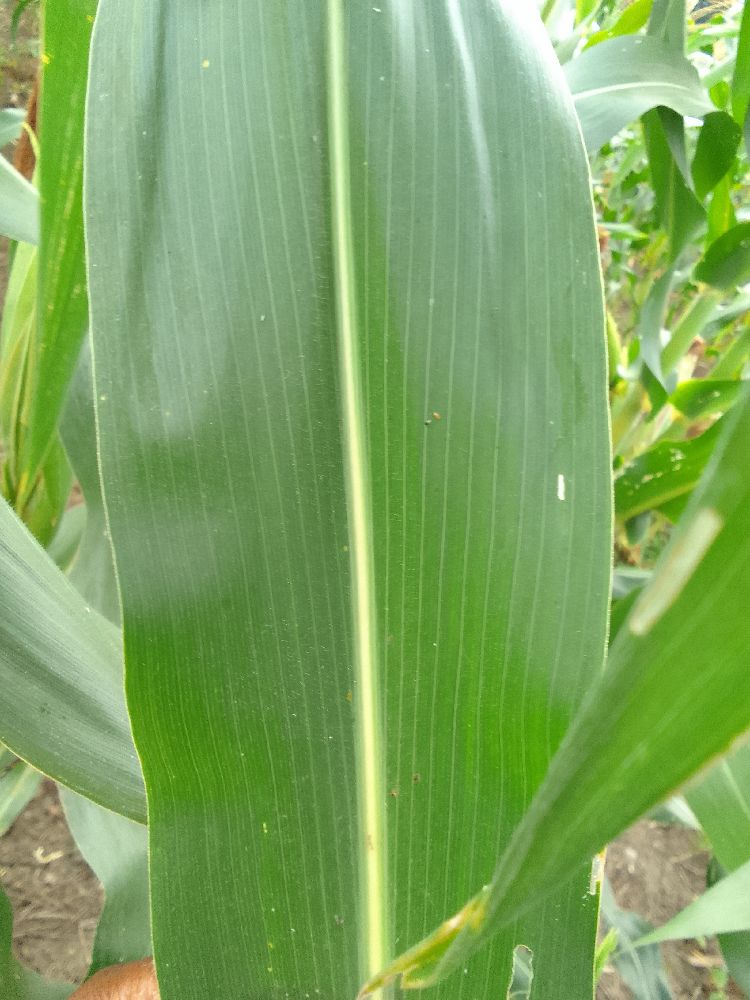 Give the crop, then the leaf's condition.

maize, healthy
